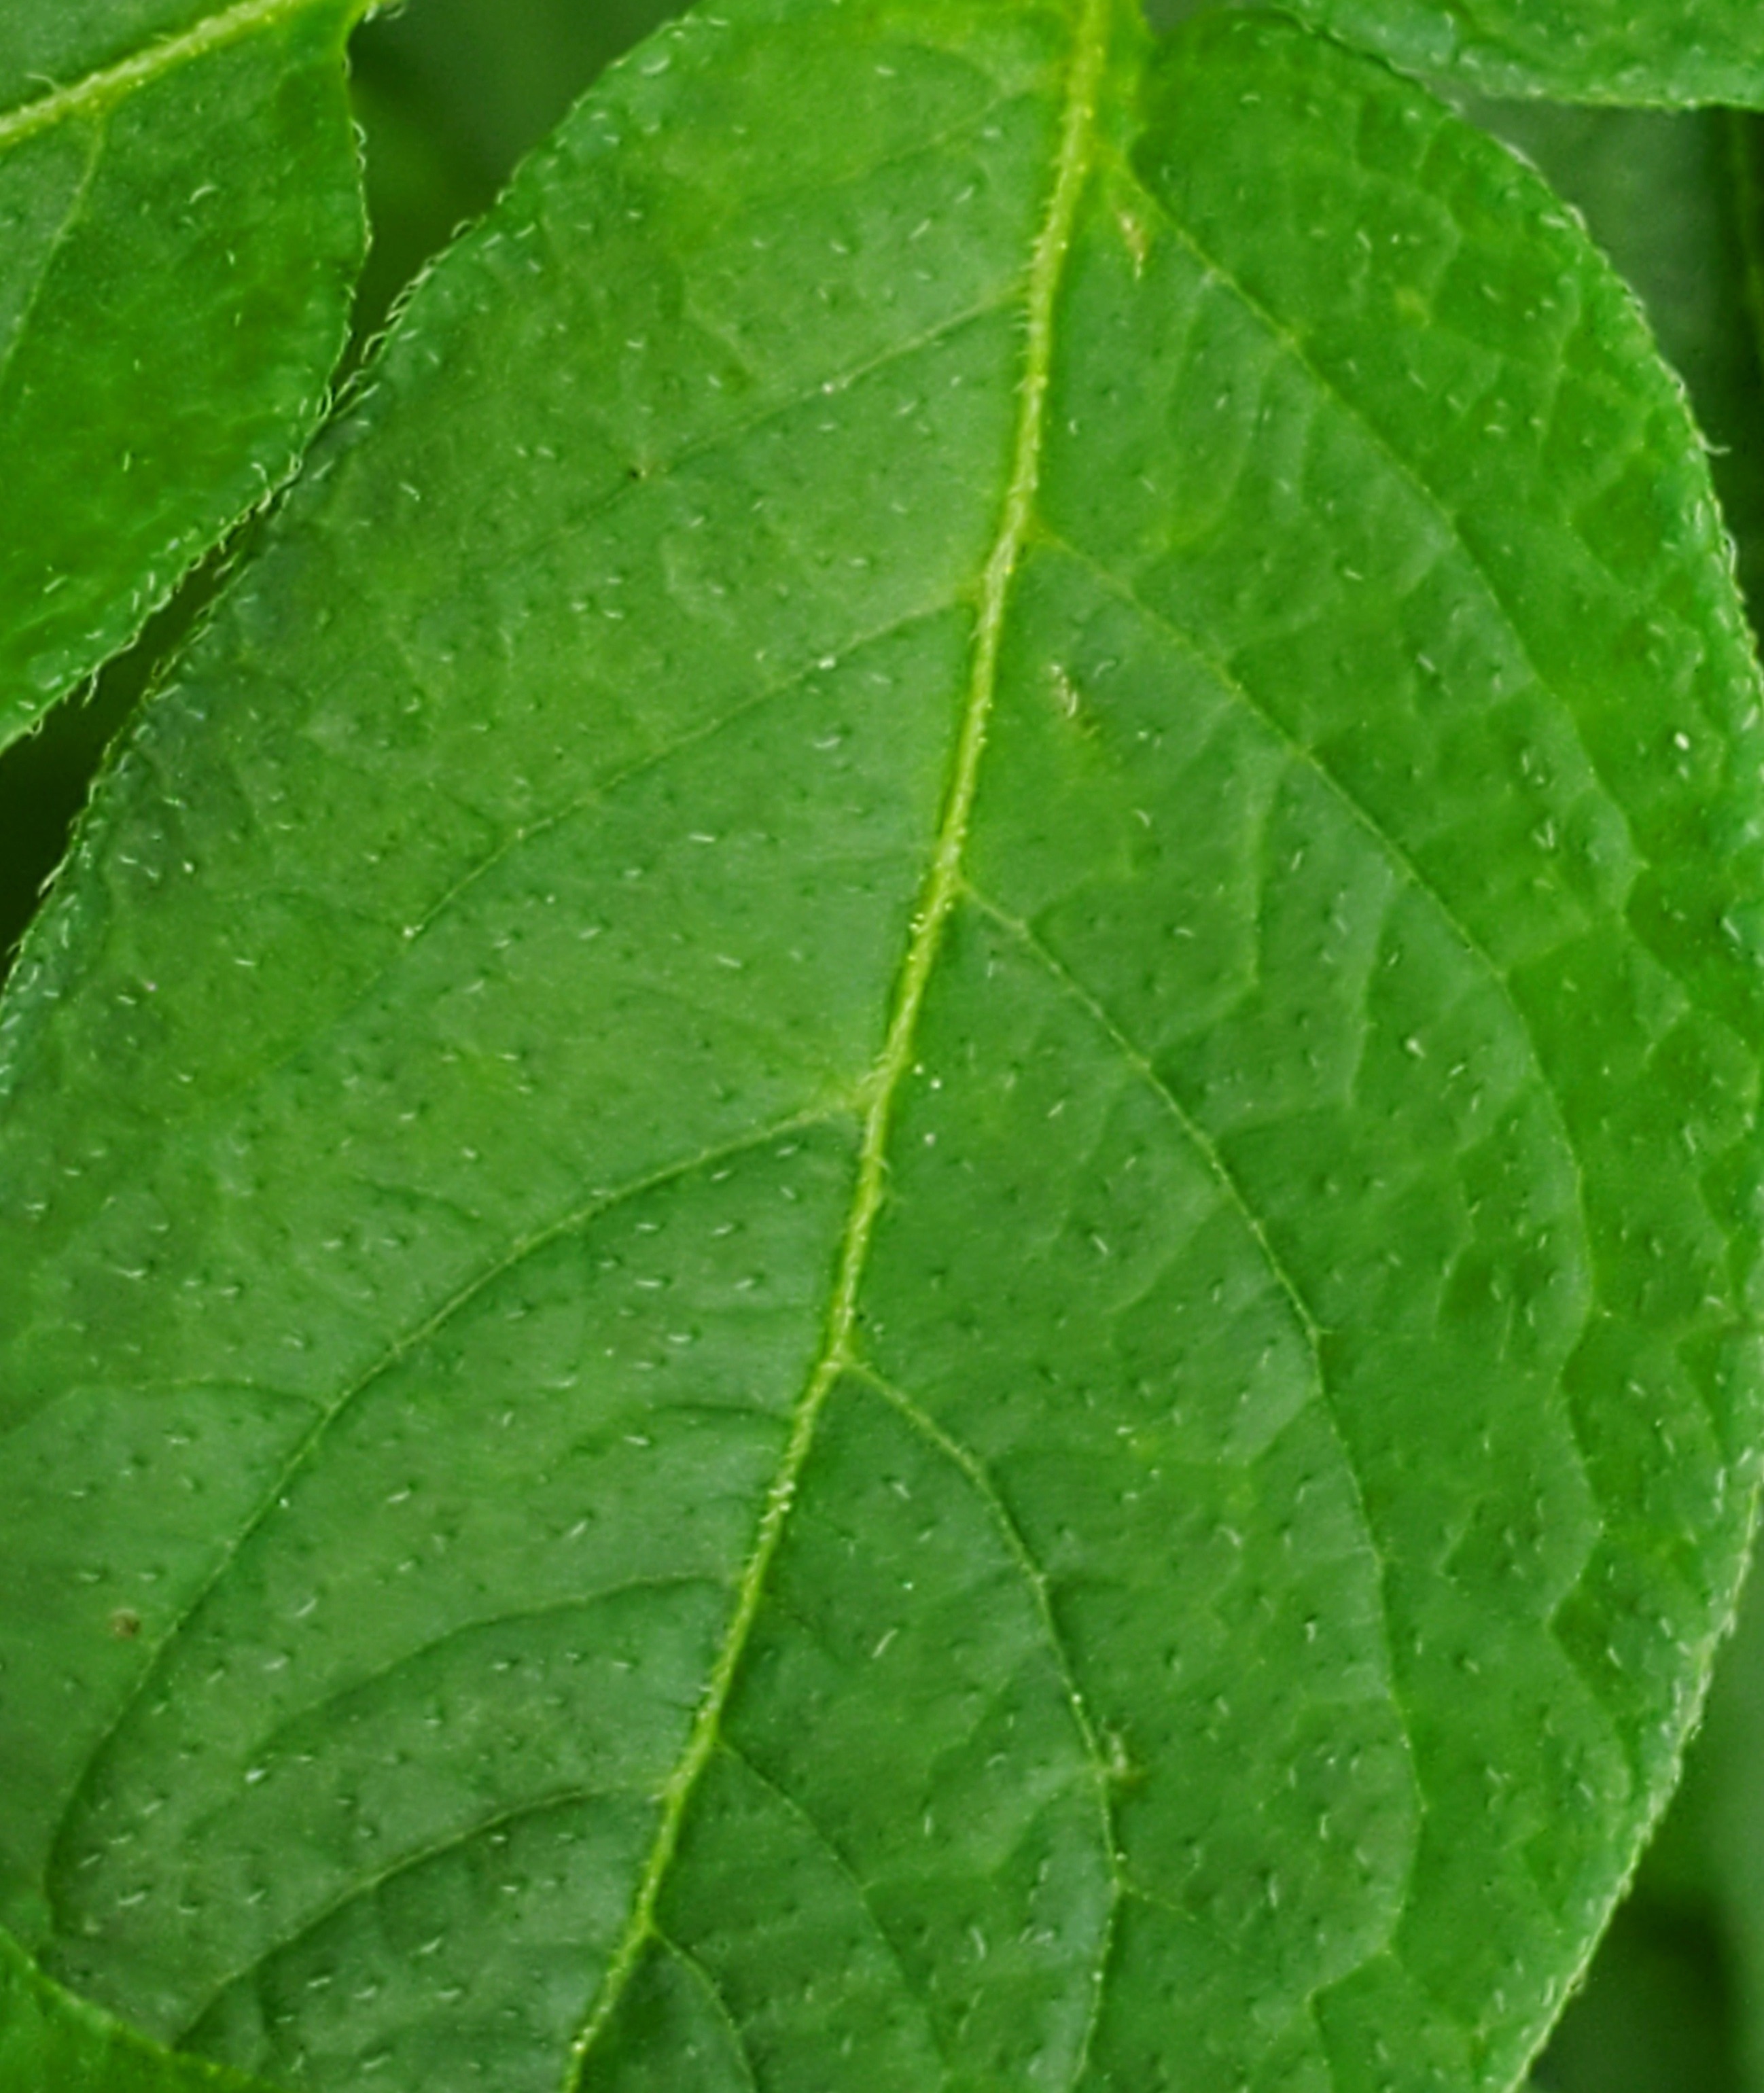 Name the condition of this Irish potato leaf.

healthy
